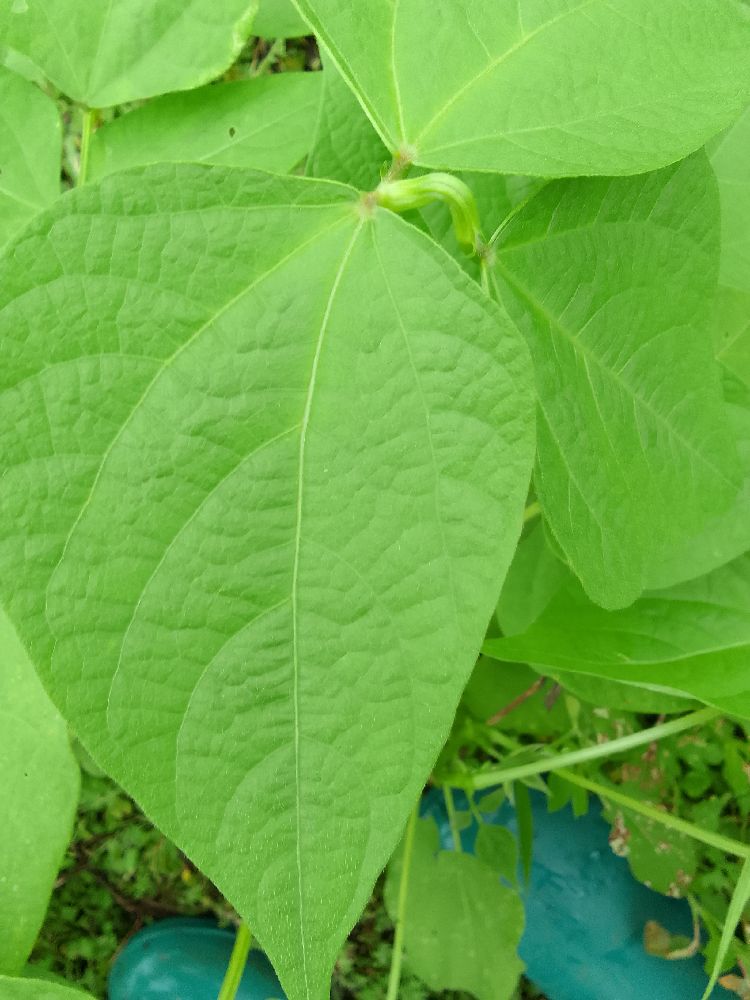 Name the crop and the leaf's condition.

common bean, healthy
